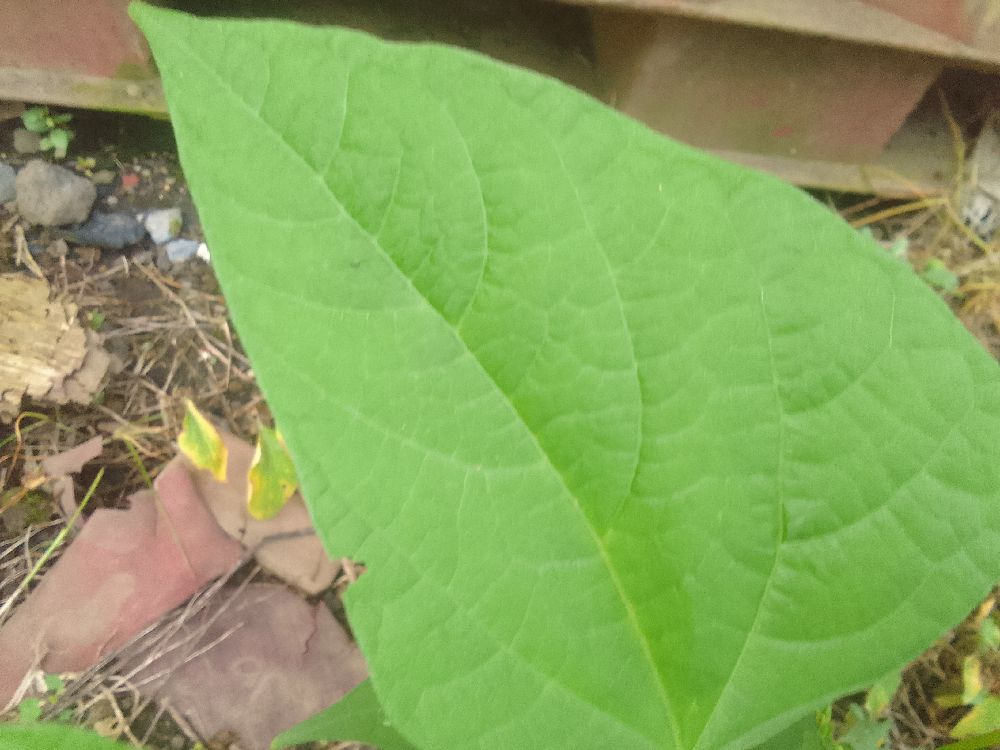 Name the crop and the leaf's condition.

common bean, healthy
